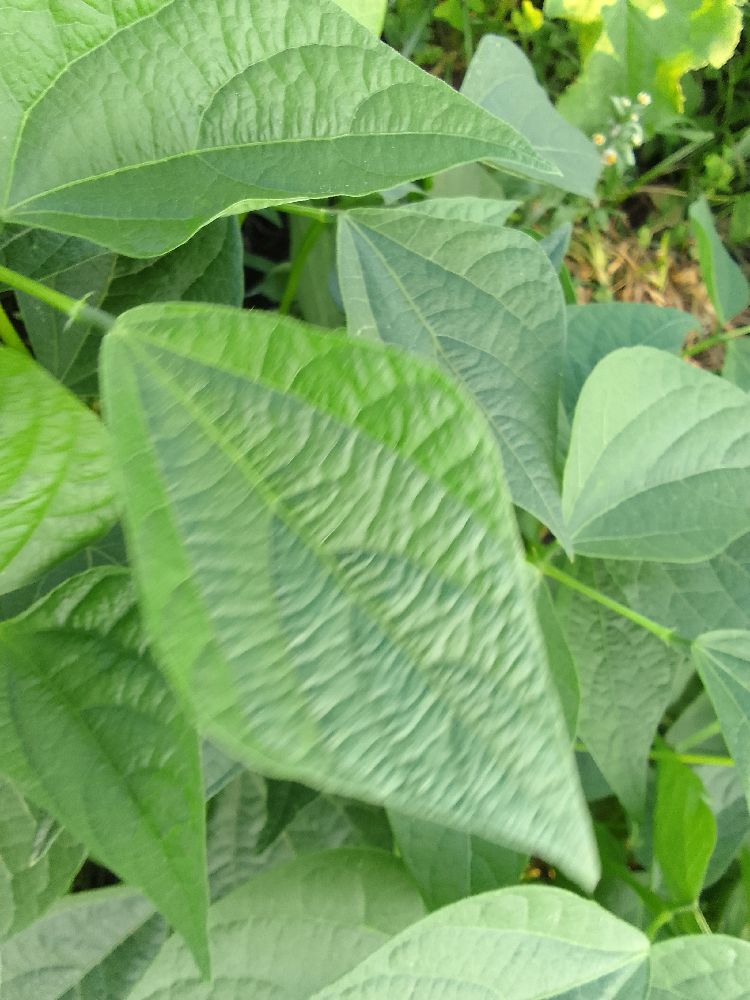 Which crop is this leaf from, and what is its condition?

common bean, healthy
